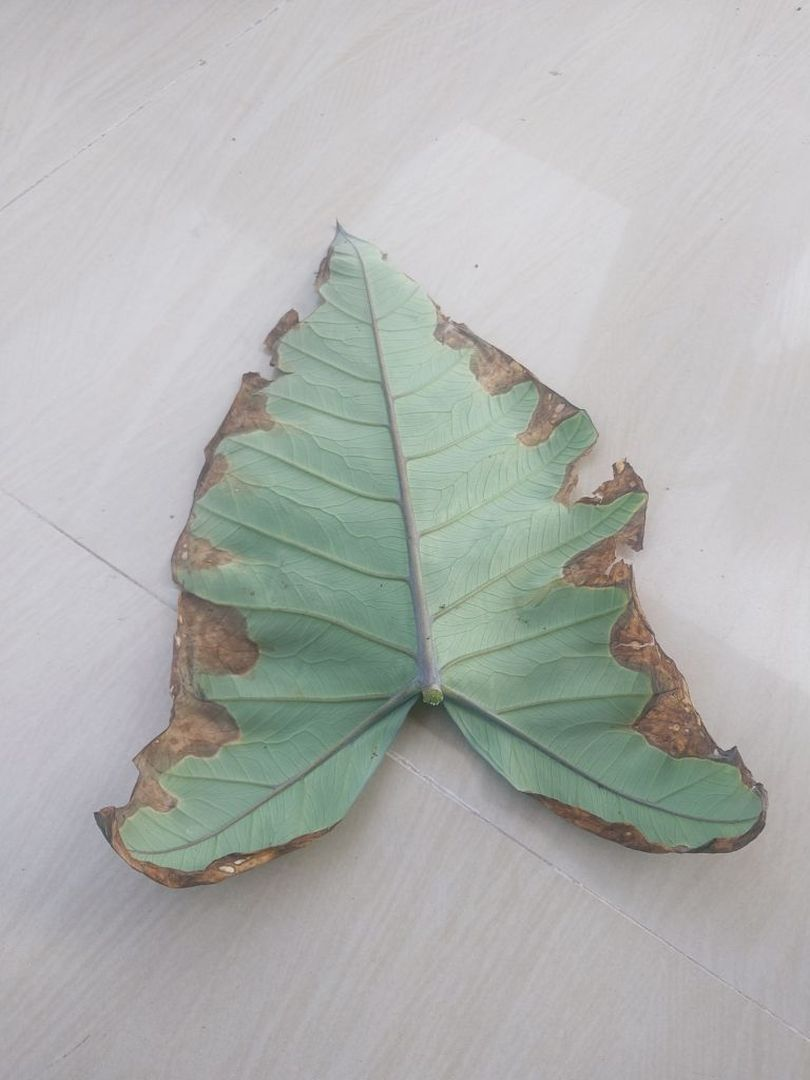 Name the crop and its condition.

taro, leaf blight
